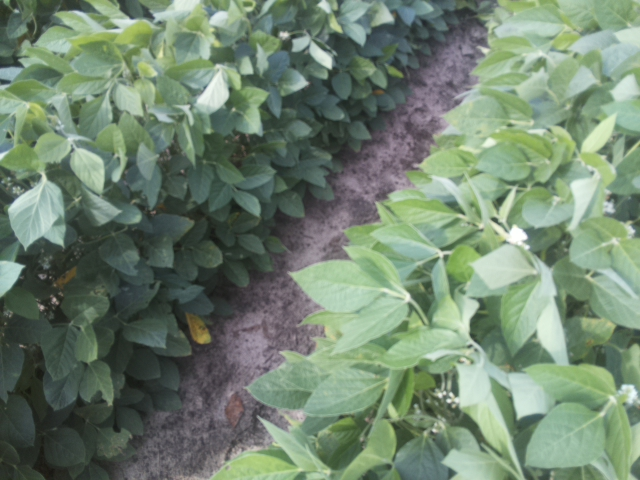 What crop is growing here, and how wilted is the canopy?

soybean, leaves with no wilting
